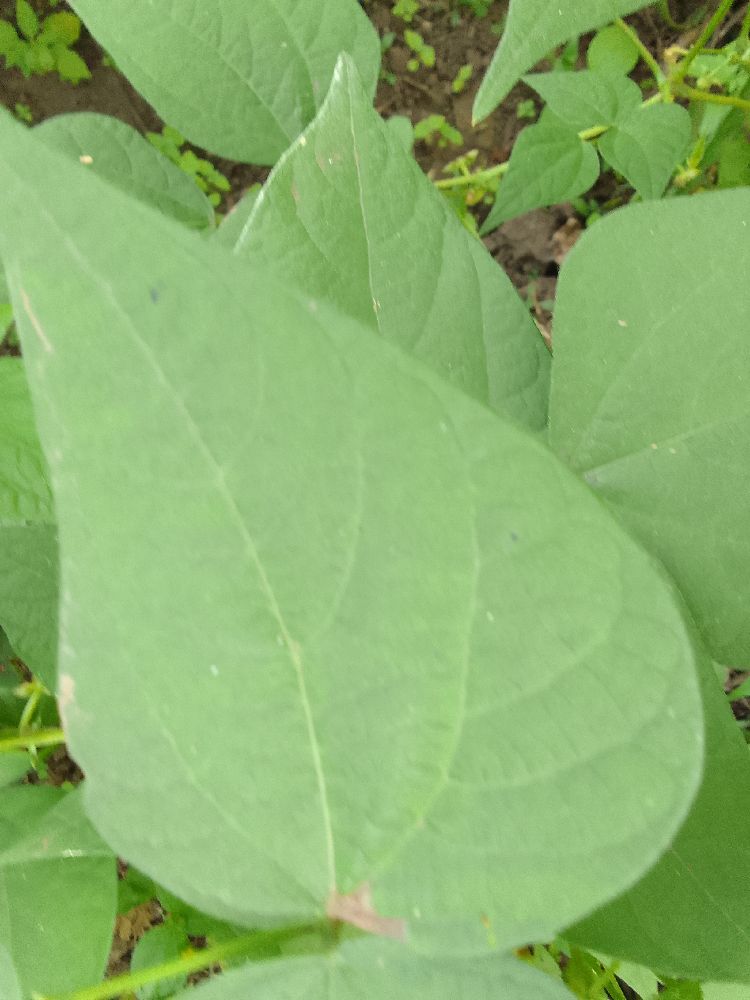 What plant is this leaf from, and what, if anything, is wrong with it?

common bean, healthy
